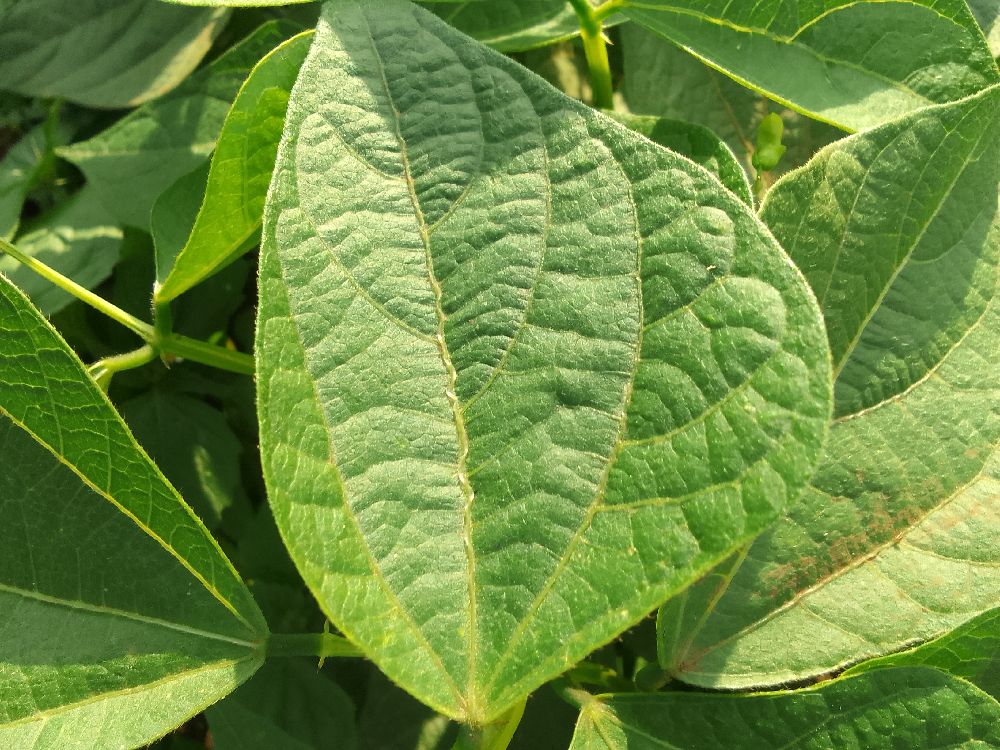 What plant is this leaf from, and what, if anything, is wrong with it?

common bean, healthy
